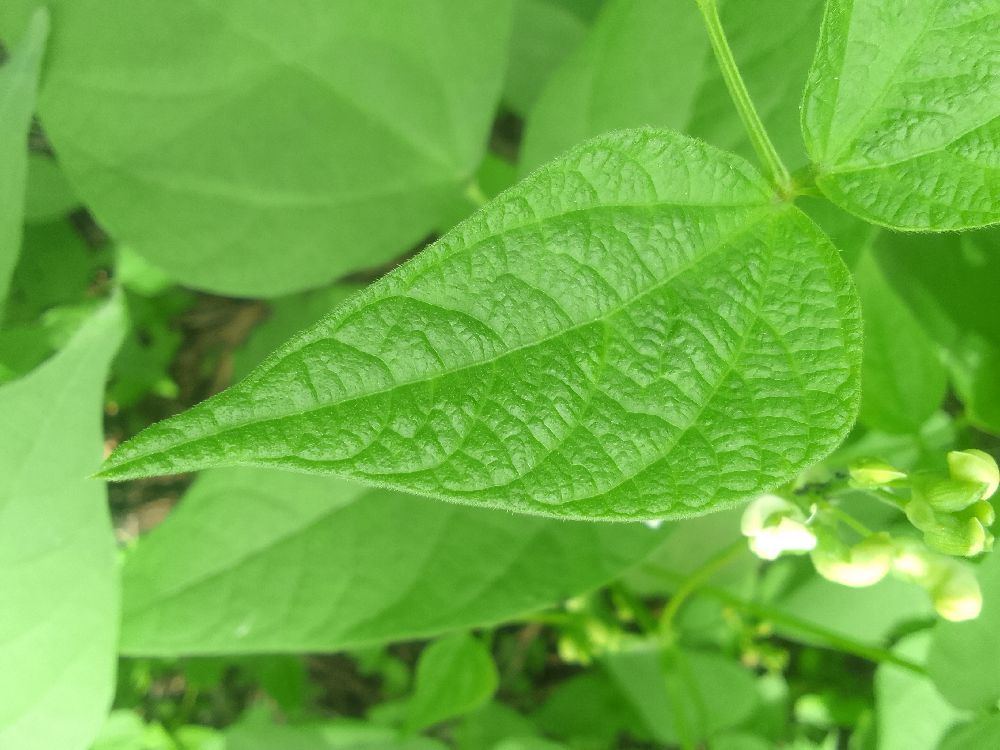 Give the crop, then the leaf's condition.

common bean, healthy
